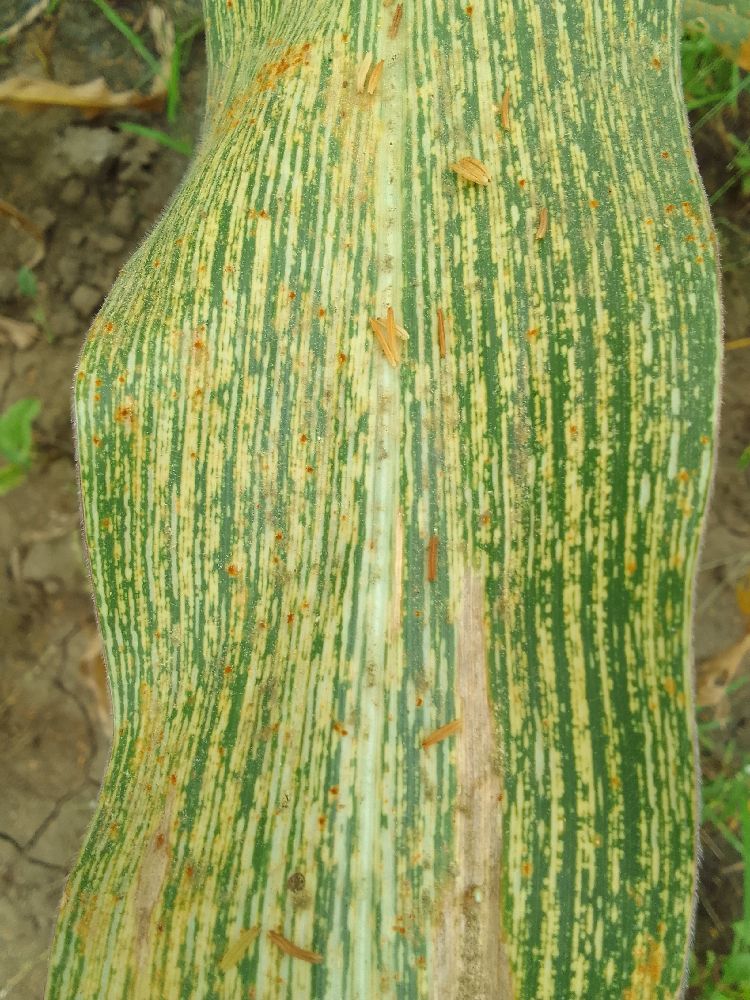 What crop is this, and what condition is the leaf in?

maize, maize streak virus
